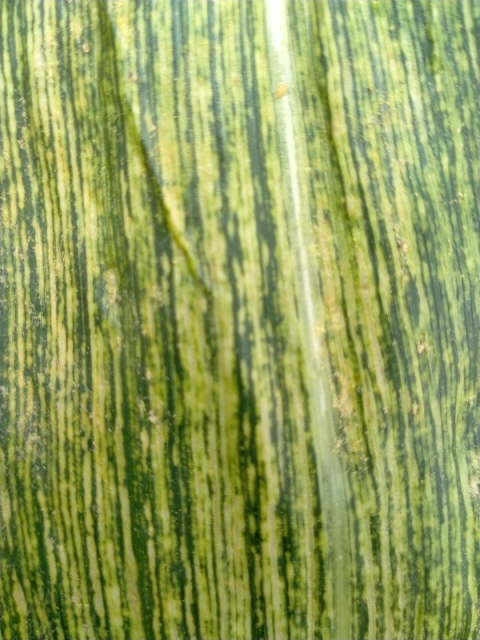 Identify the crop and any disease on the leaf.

maize, maize streak virus
